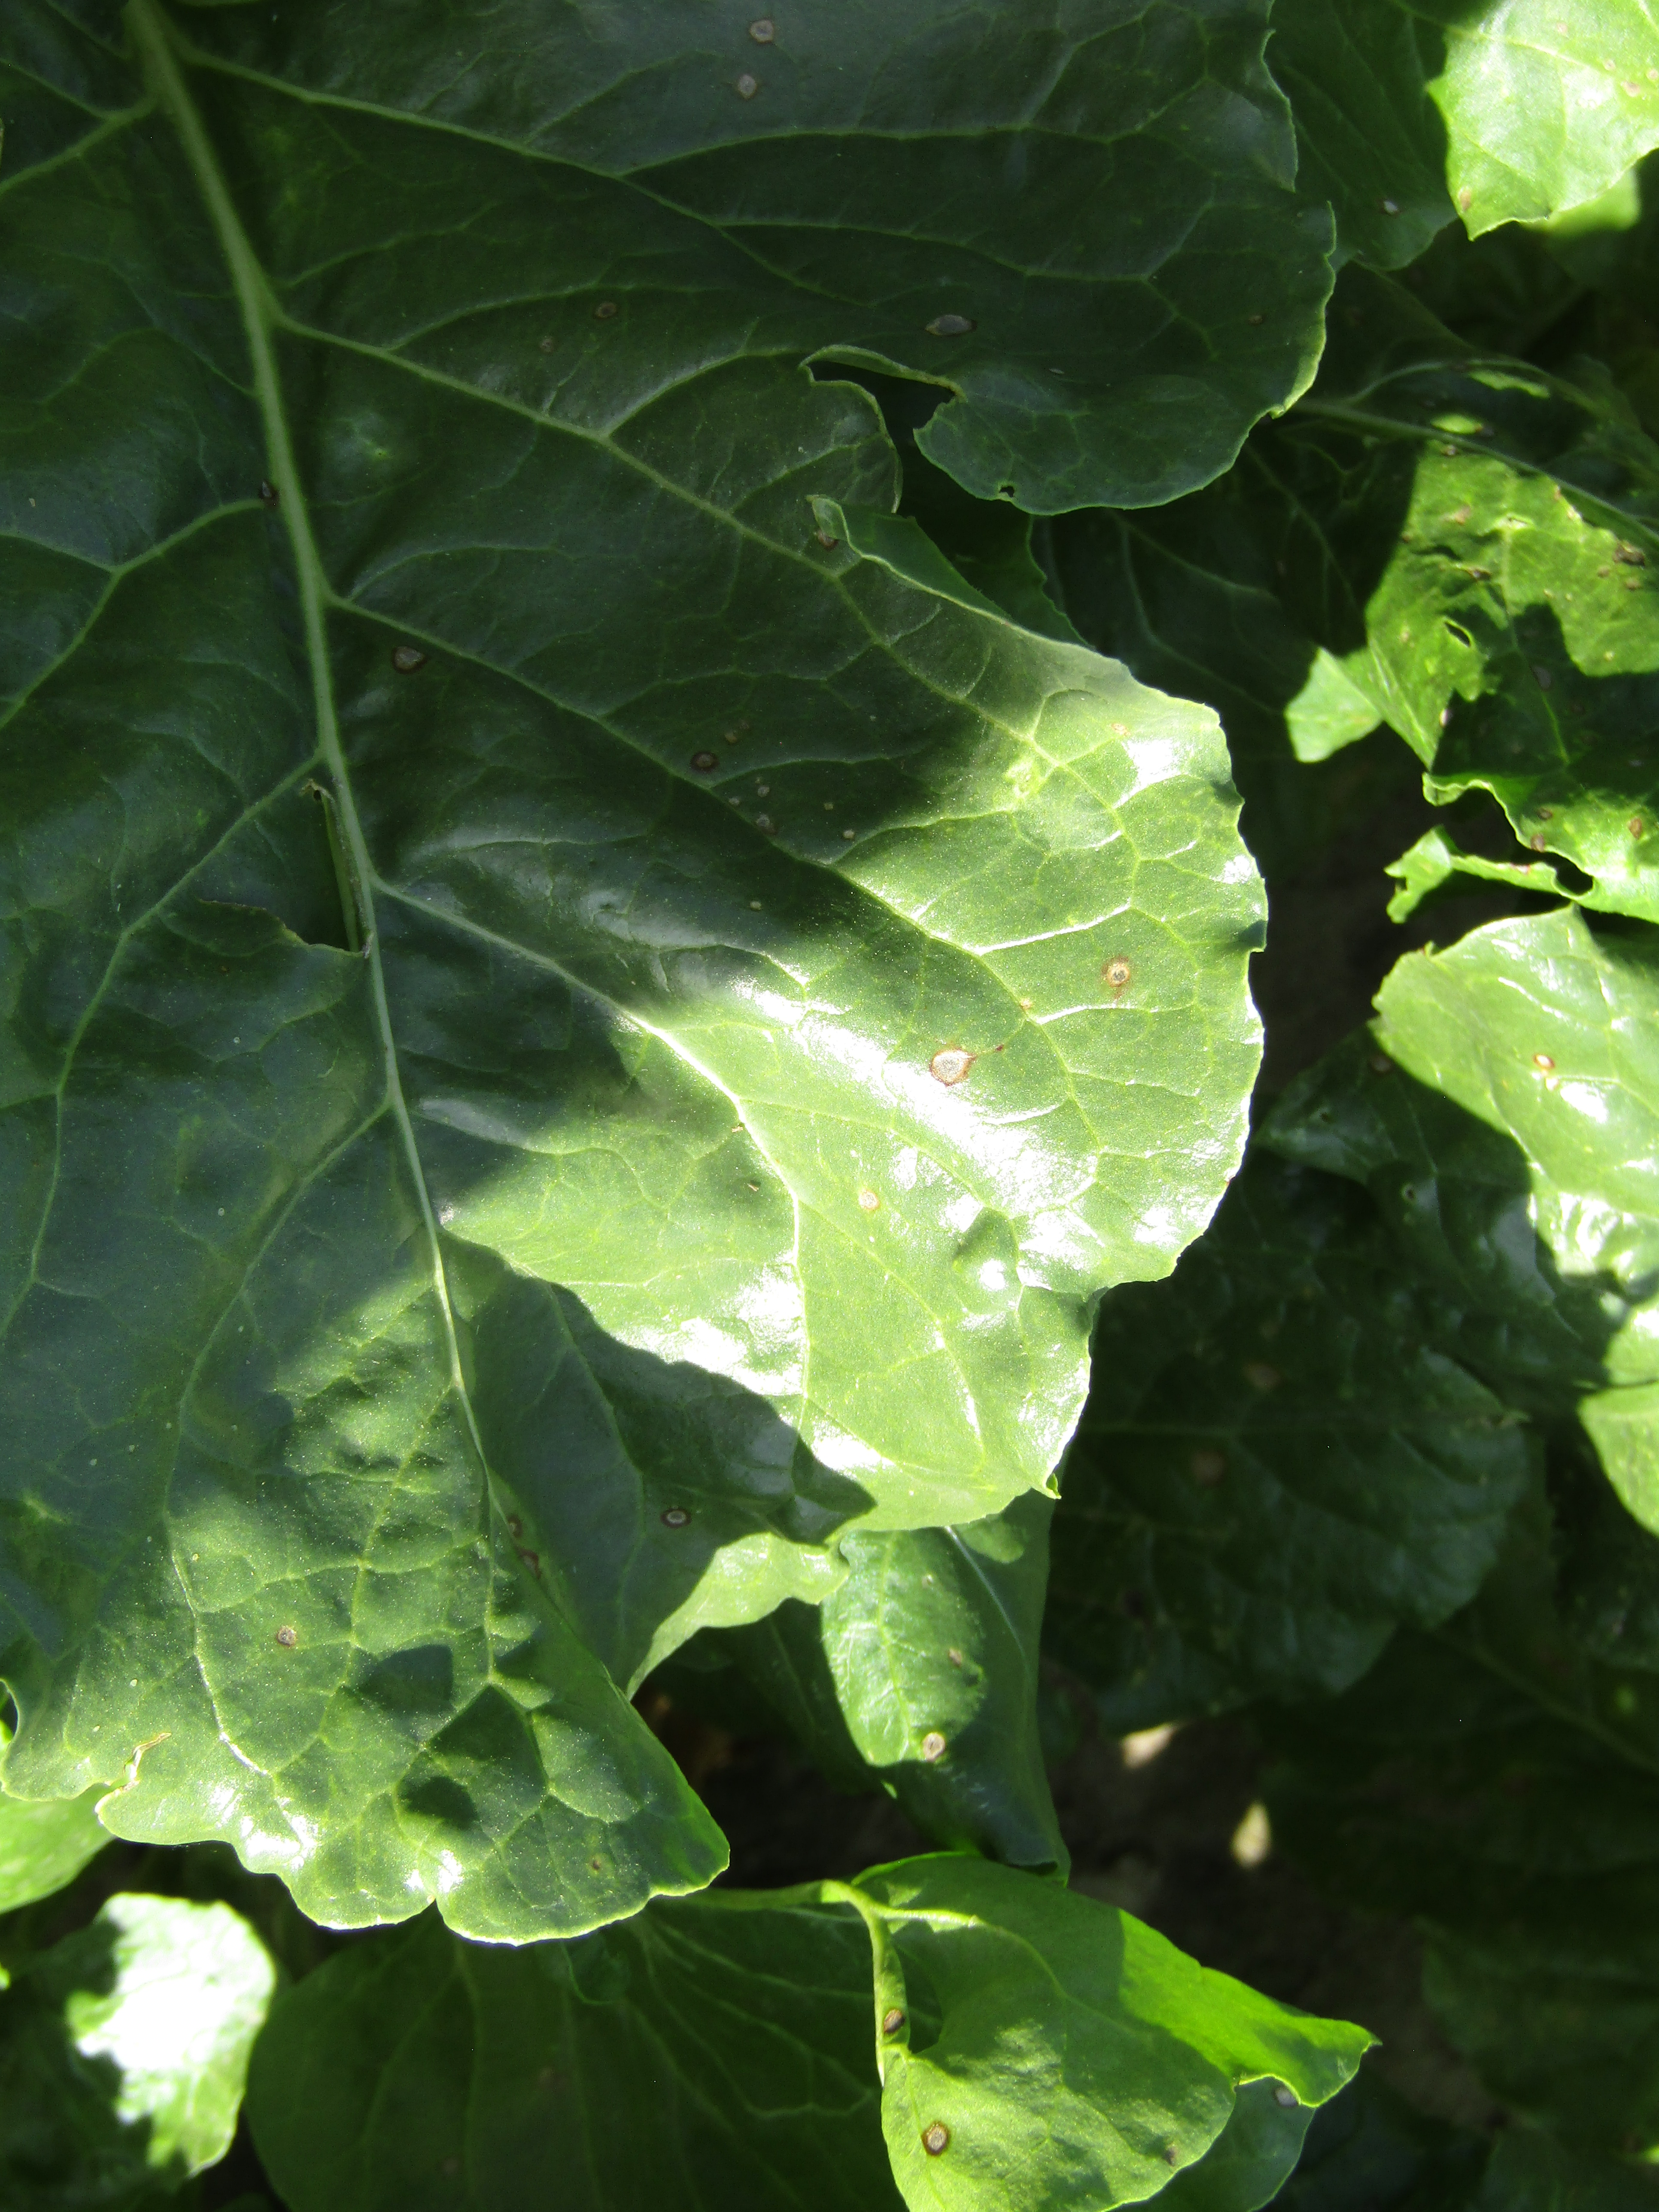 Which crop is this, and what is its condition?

beet, cercospora
